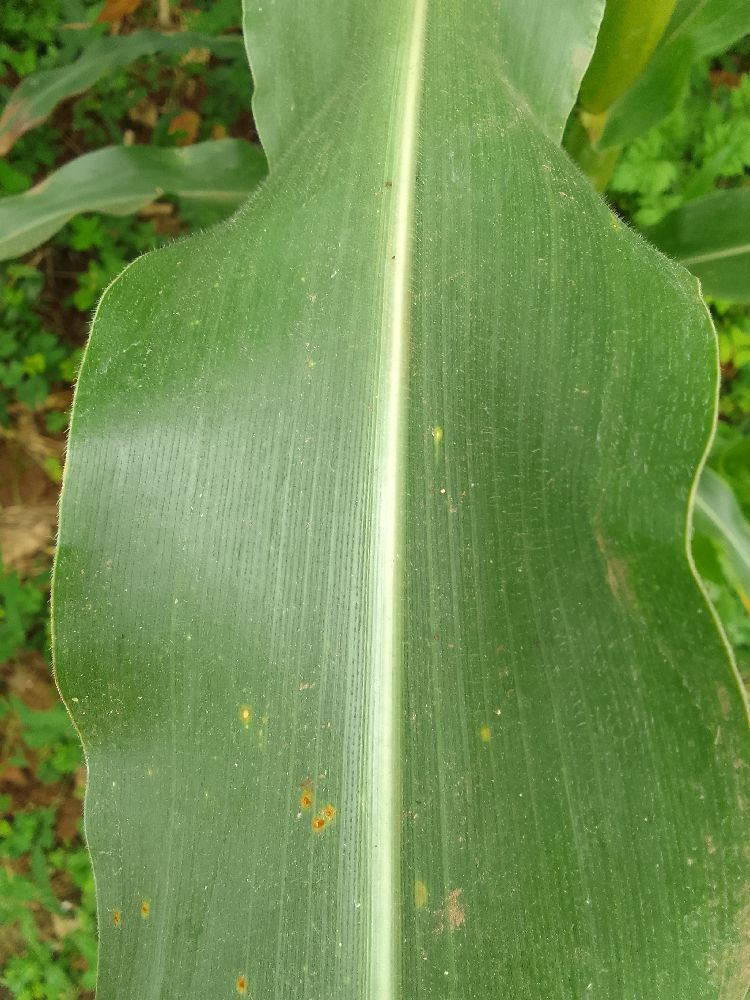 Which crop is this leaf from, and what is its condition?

maize, healthy
